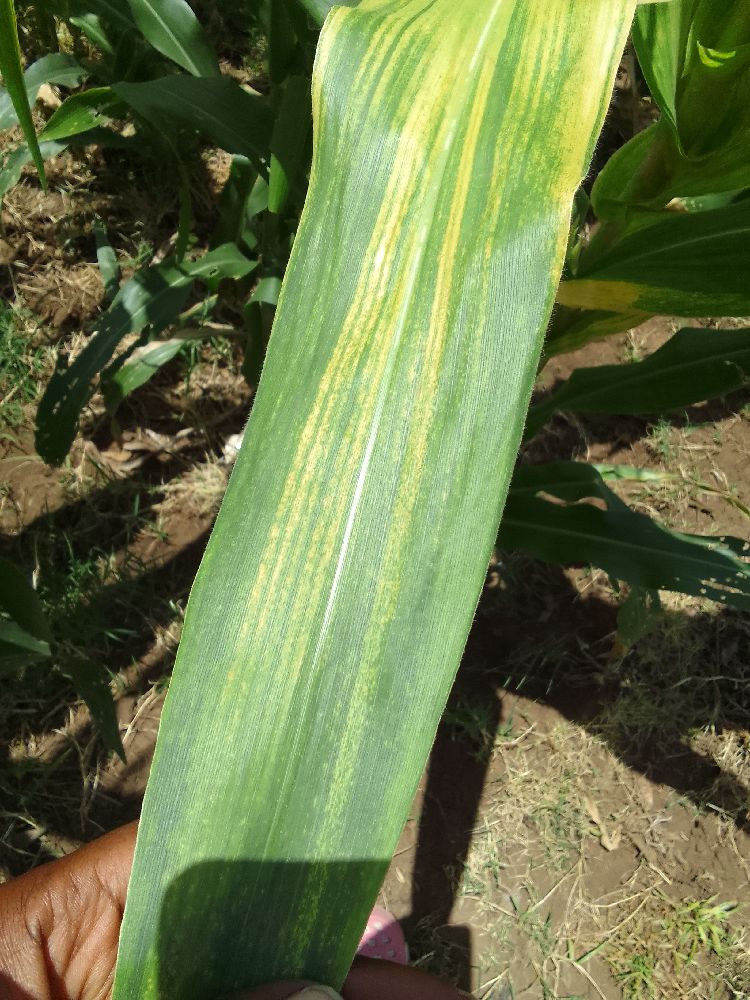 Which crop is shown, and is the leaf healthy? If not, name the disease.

maize, maize lethal necrosis
